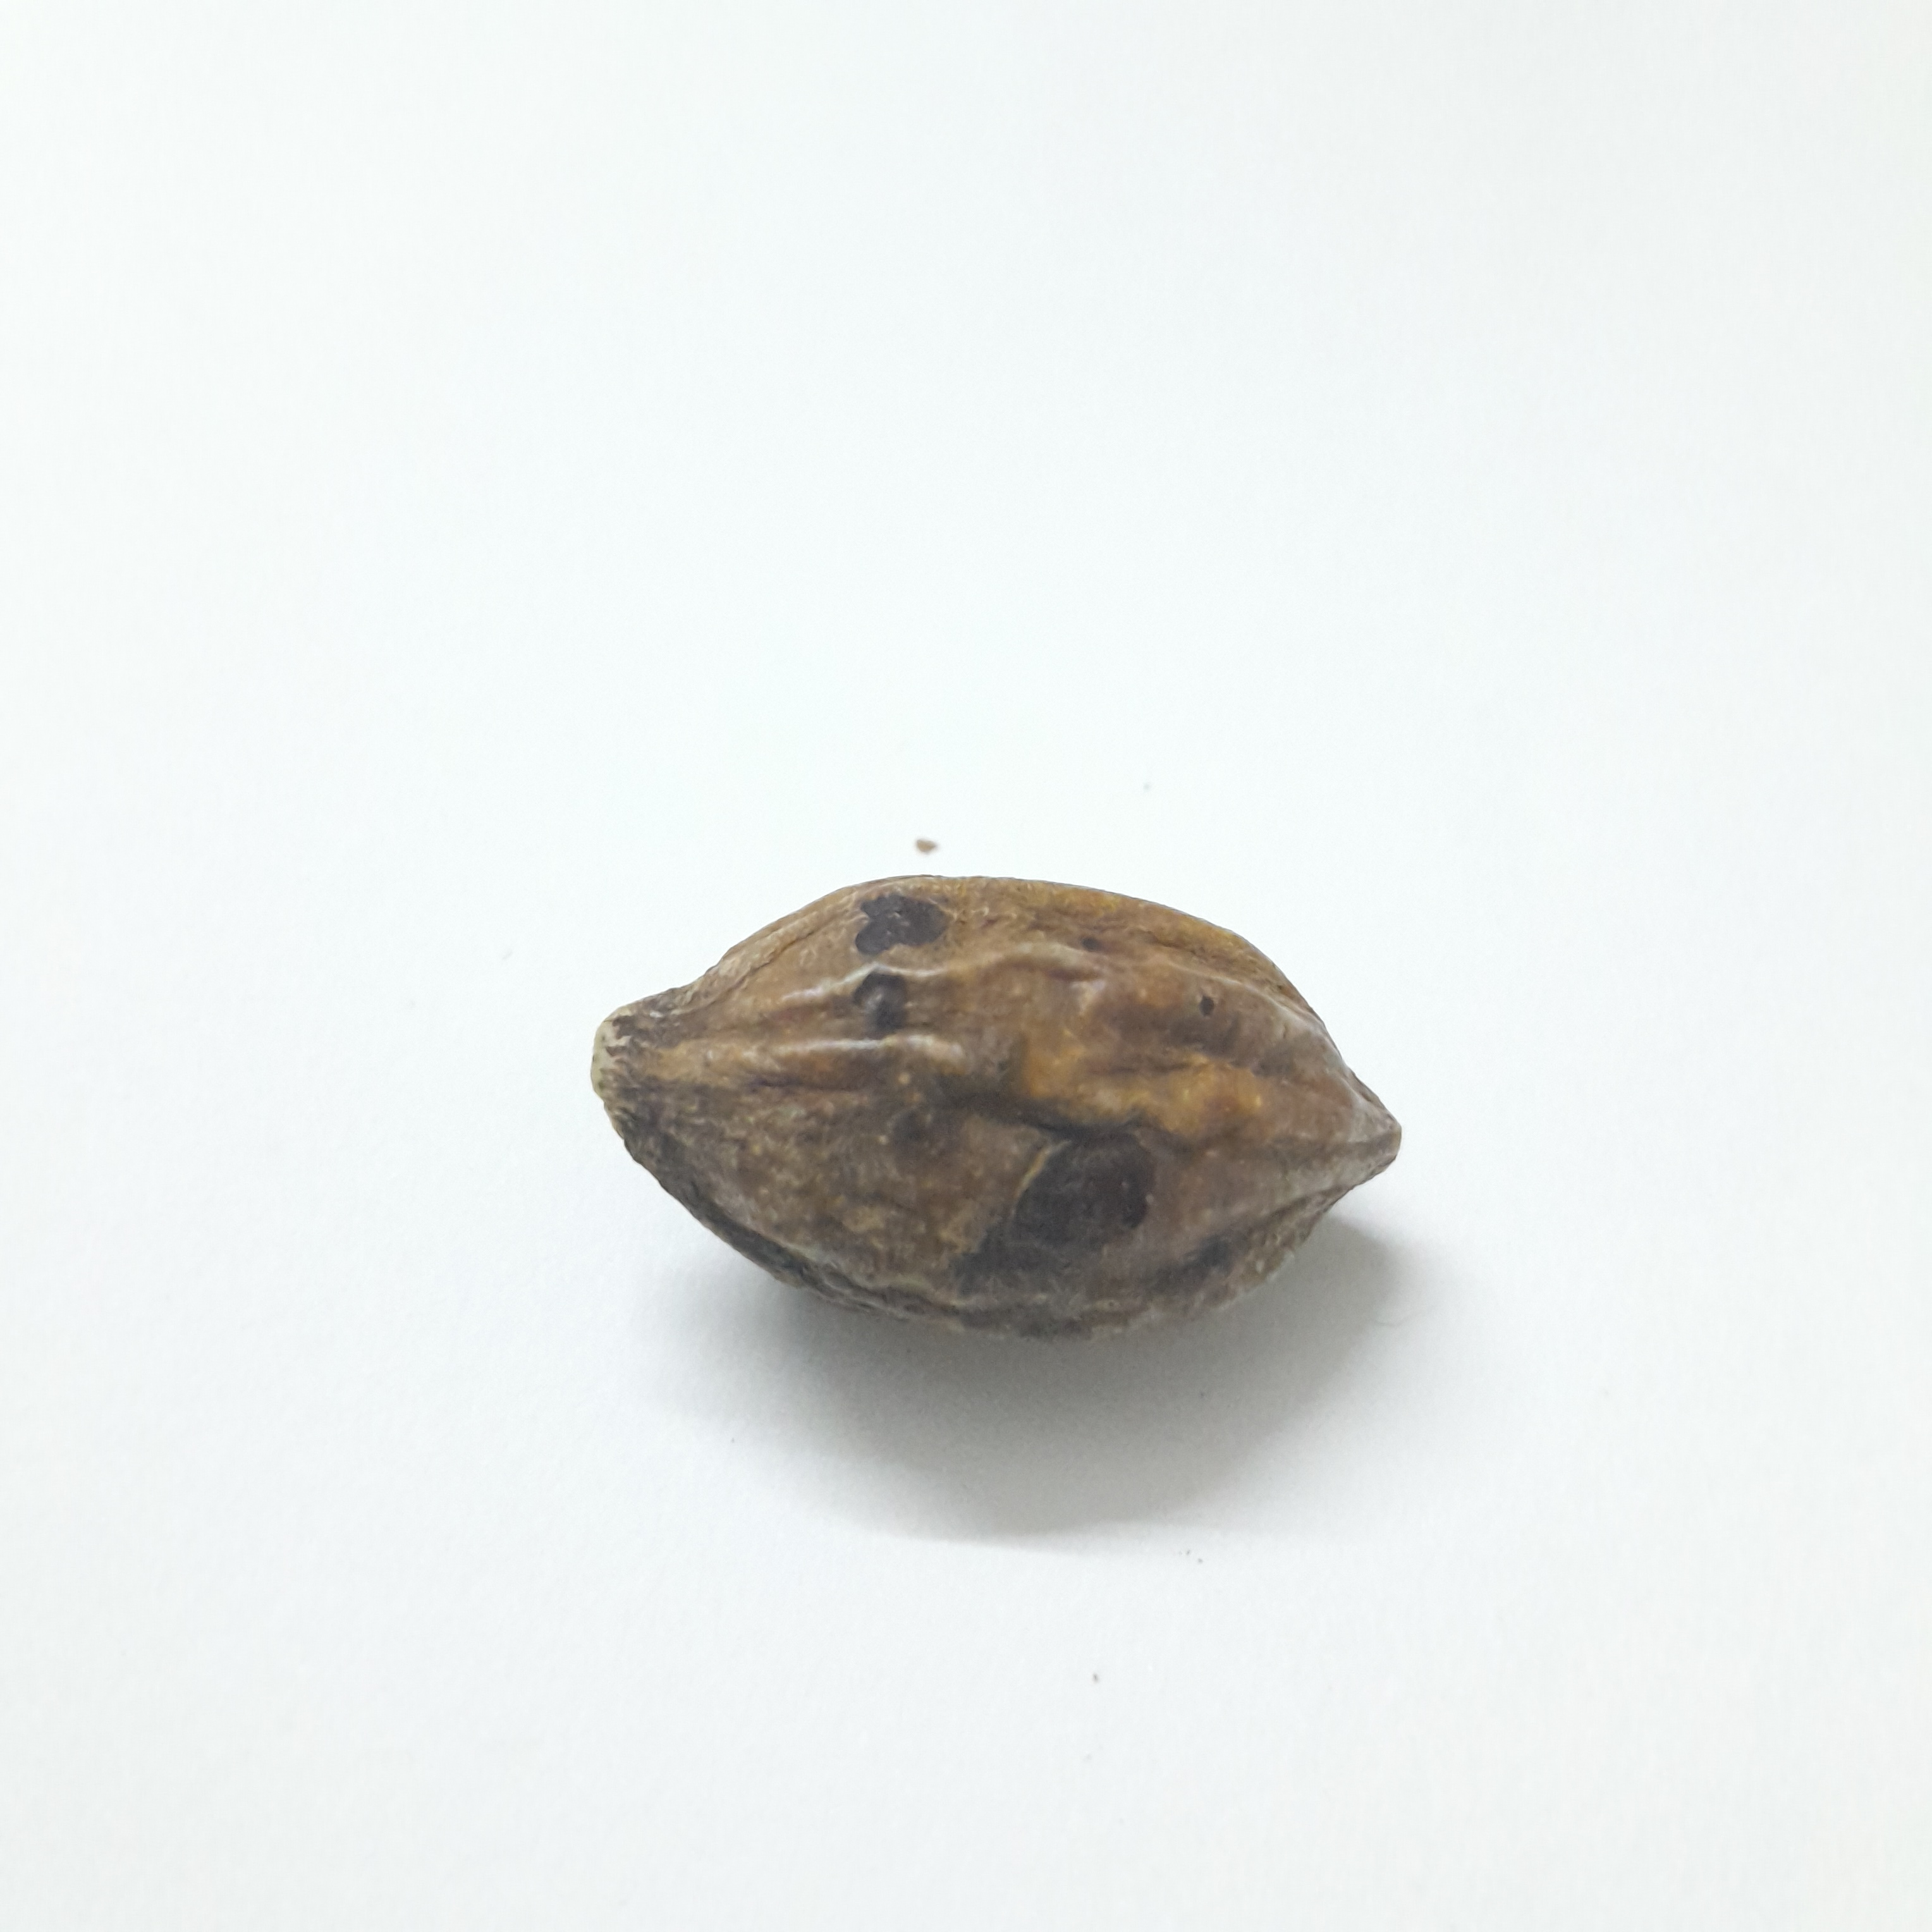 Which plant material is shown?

hirdaa
